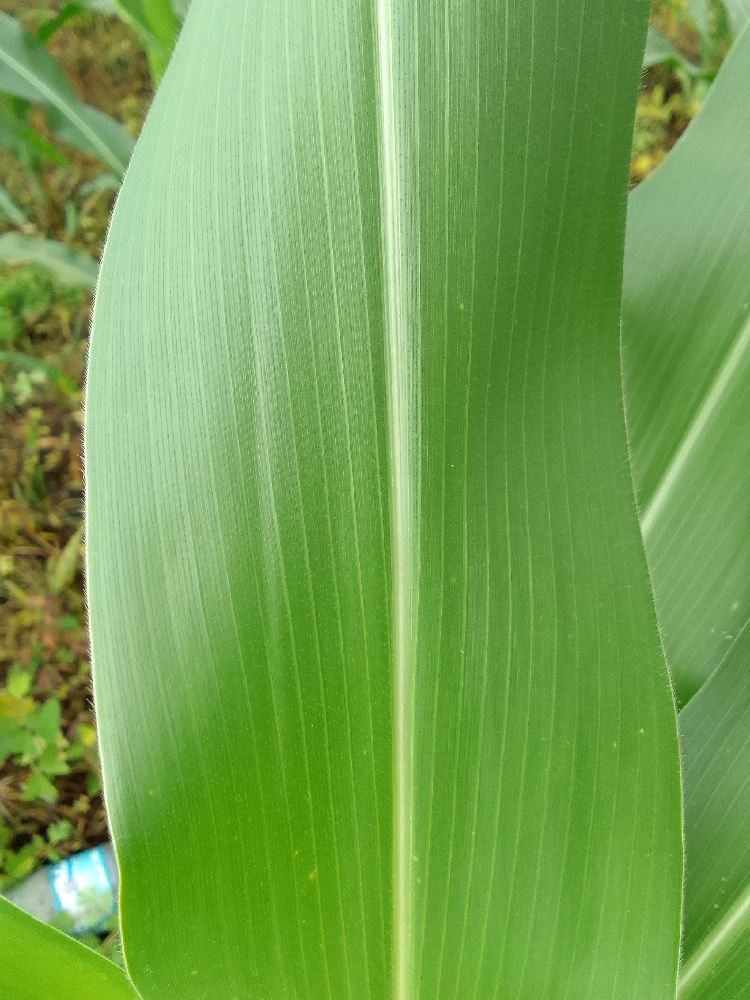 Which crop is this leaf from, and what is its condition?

maize, healthy
